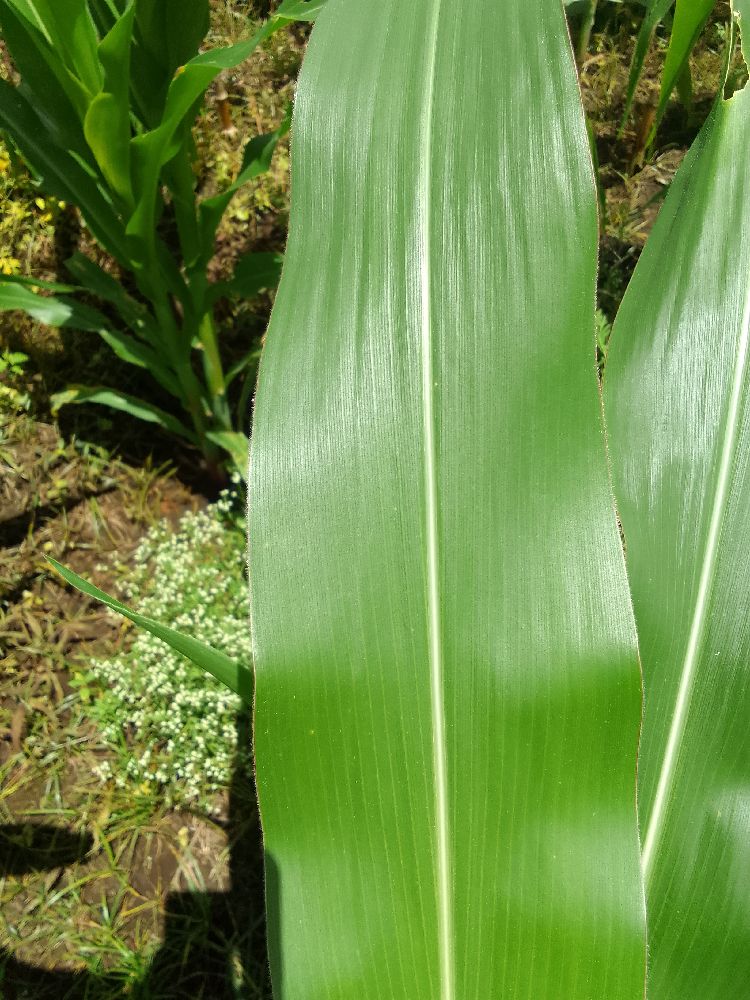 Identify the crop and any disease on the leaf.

maize, healthy
